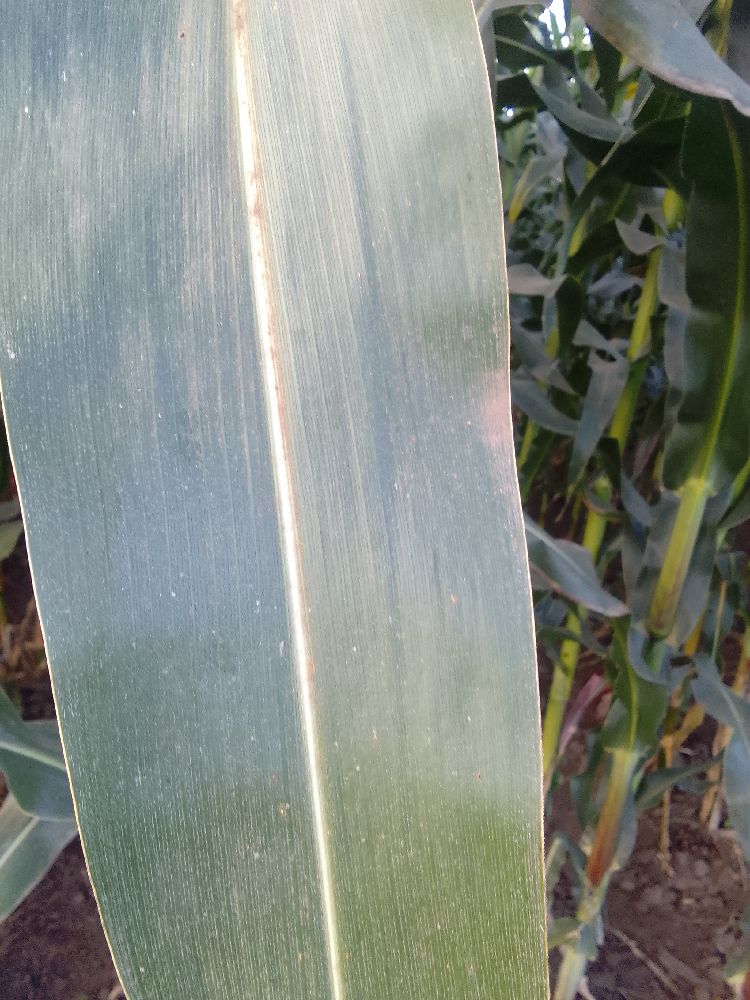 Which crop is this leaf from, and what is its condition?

maize, healthy
